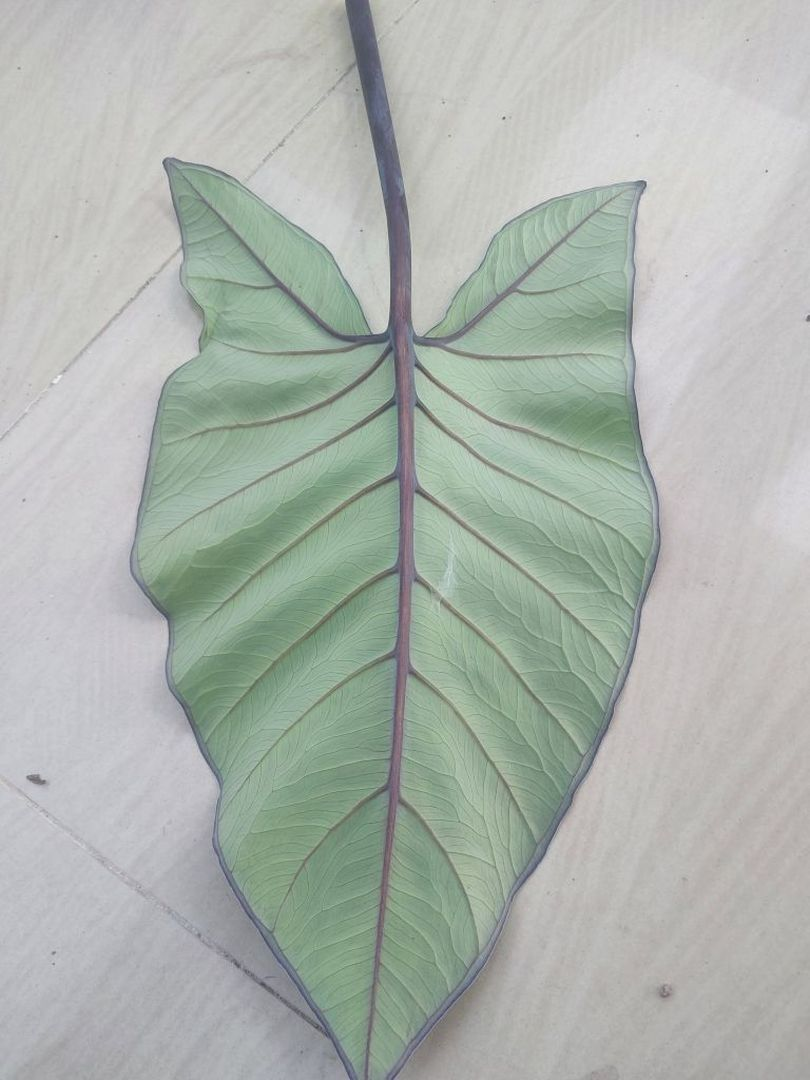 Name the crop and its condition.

taro, healthy
